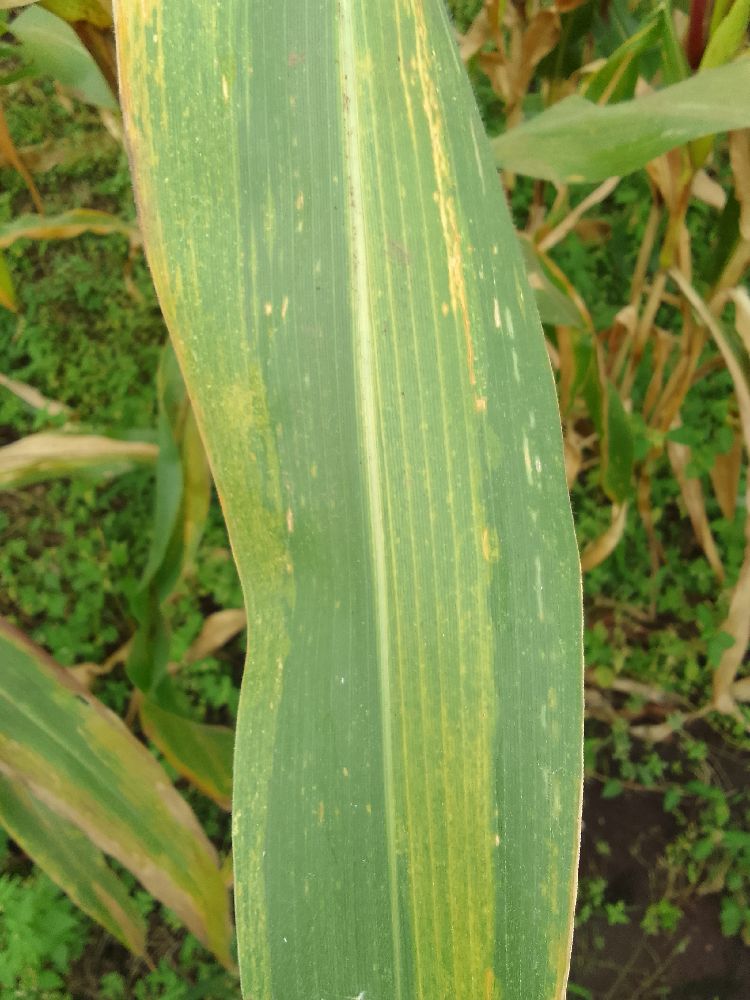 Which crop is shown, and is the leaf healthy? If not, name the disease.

maize, maize lethal necrosis
